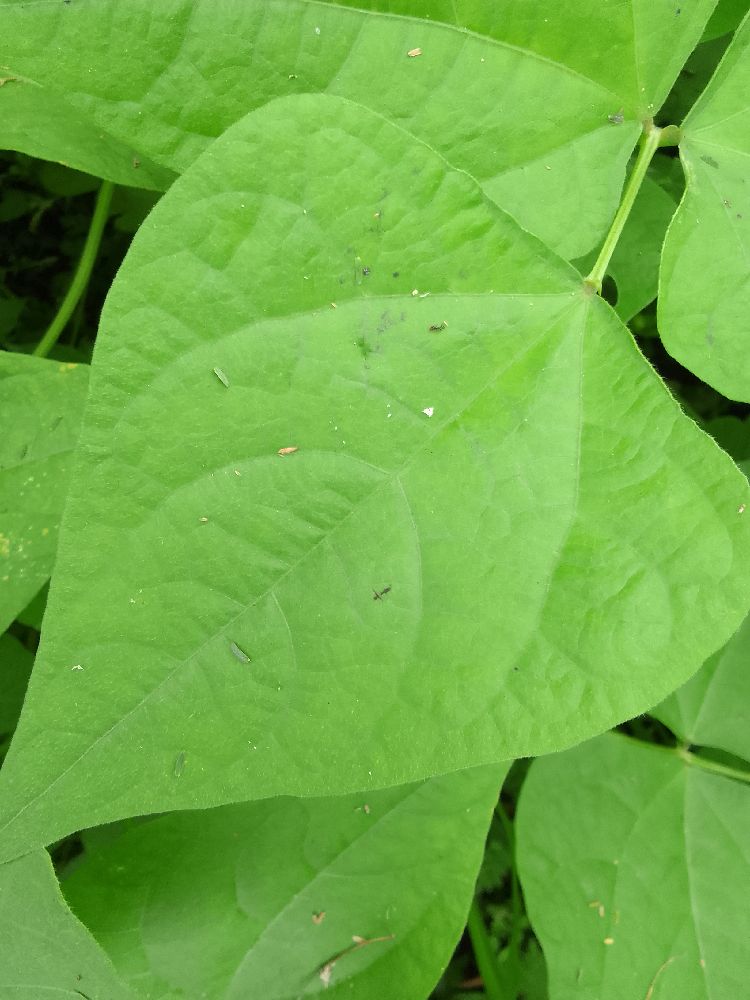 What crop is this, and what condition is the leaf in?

common bean, healthy
